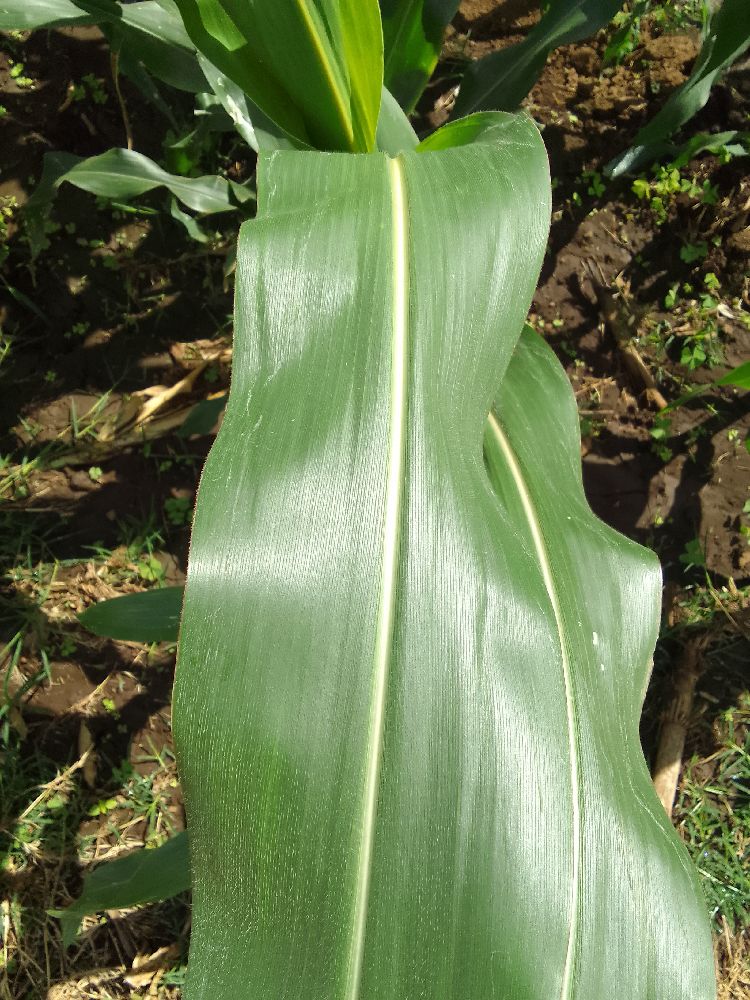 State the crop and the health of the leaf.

maize, healthy
